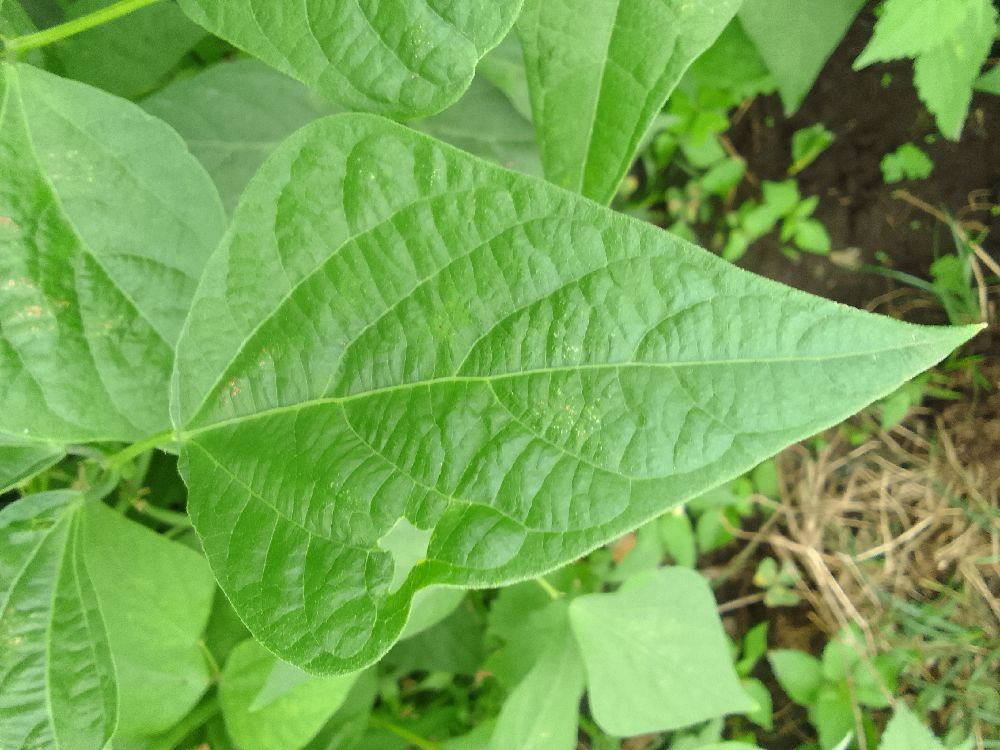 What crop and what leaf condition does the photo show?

common bean, healthy
